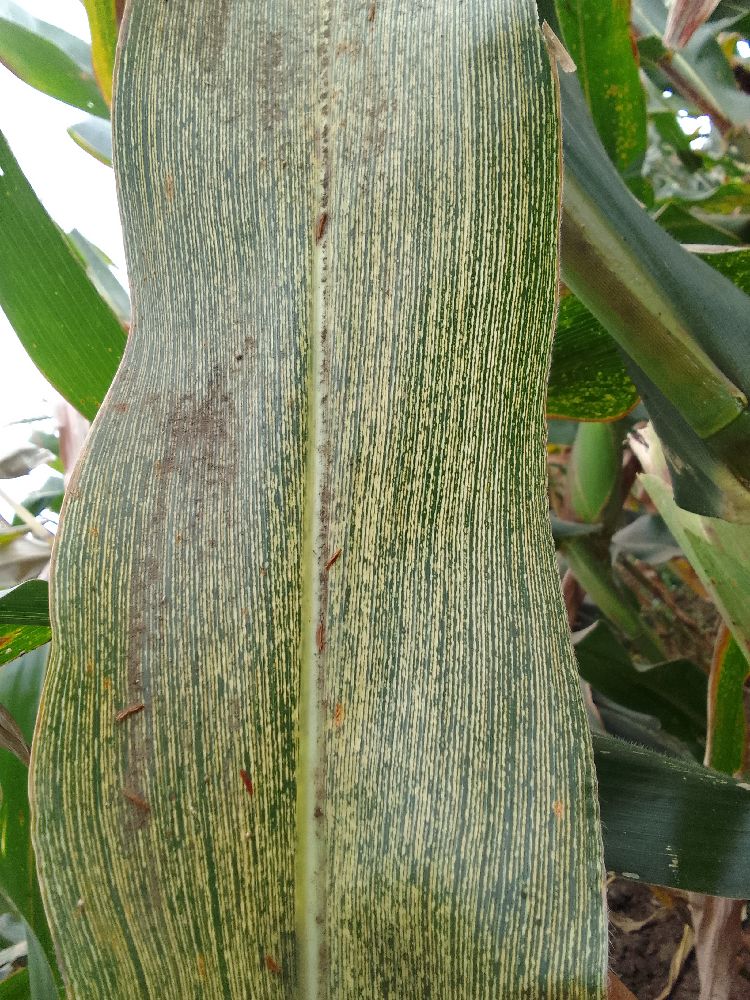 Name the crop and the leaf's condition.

maize, maize streak virus
